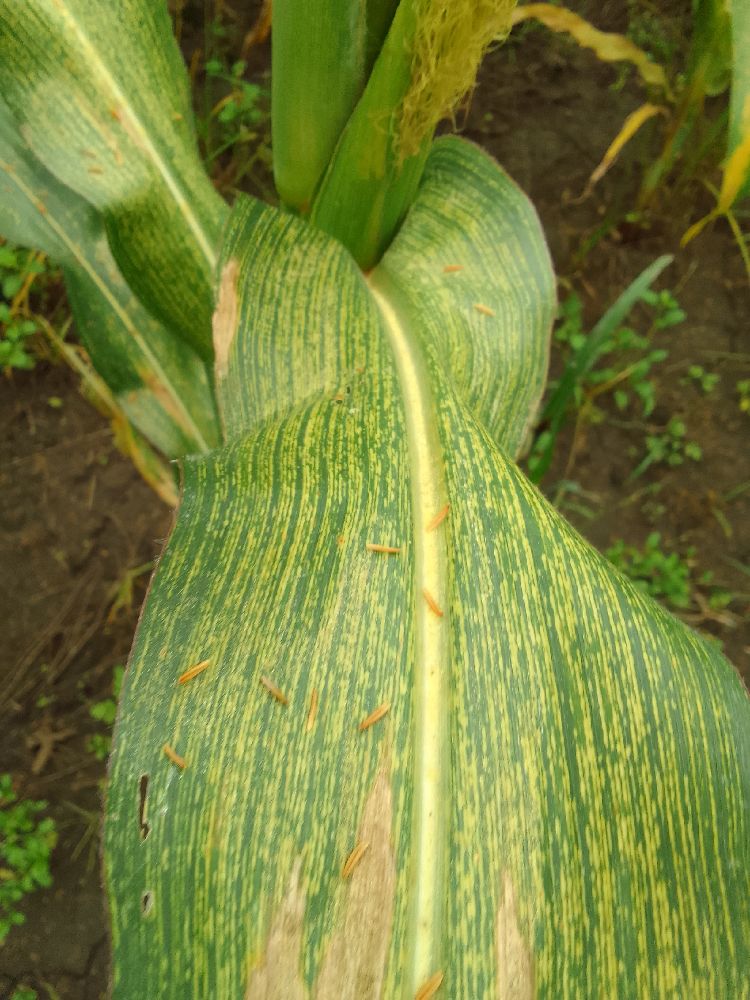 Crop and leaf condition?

maize, maize streak virus
